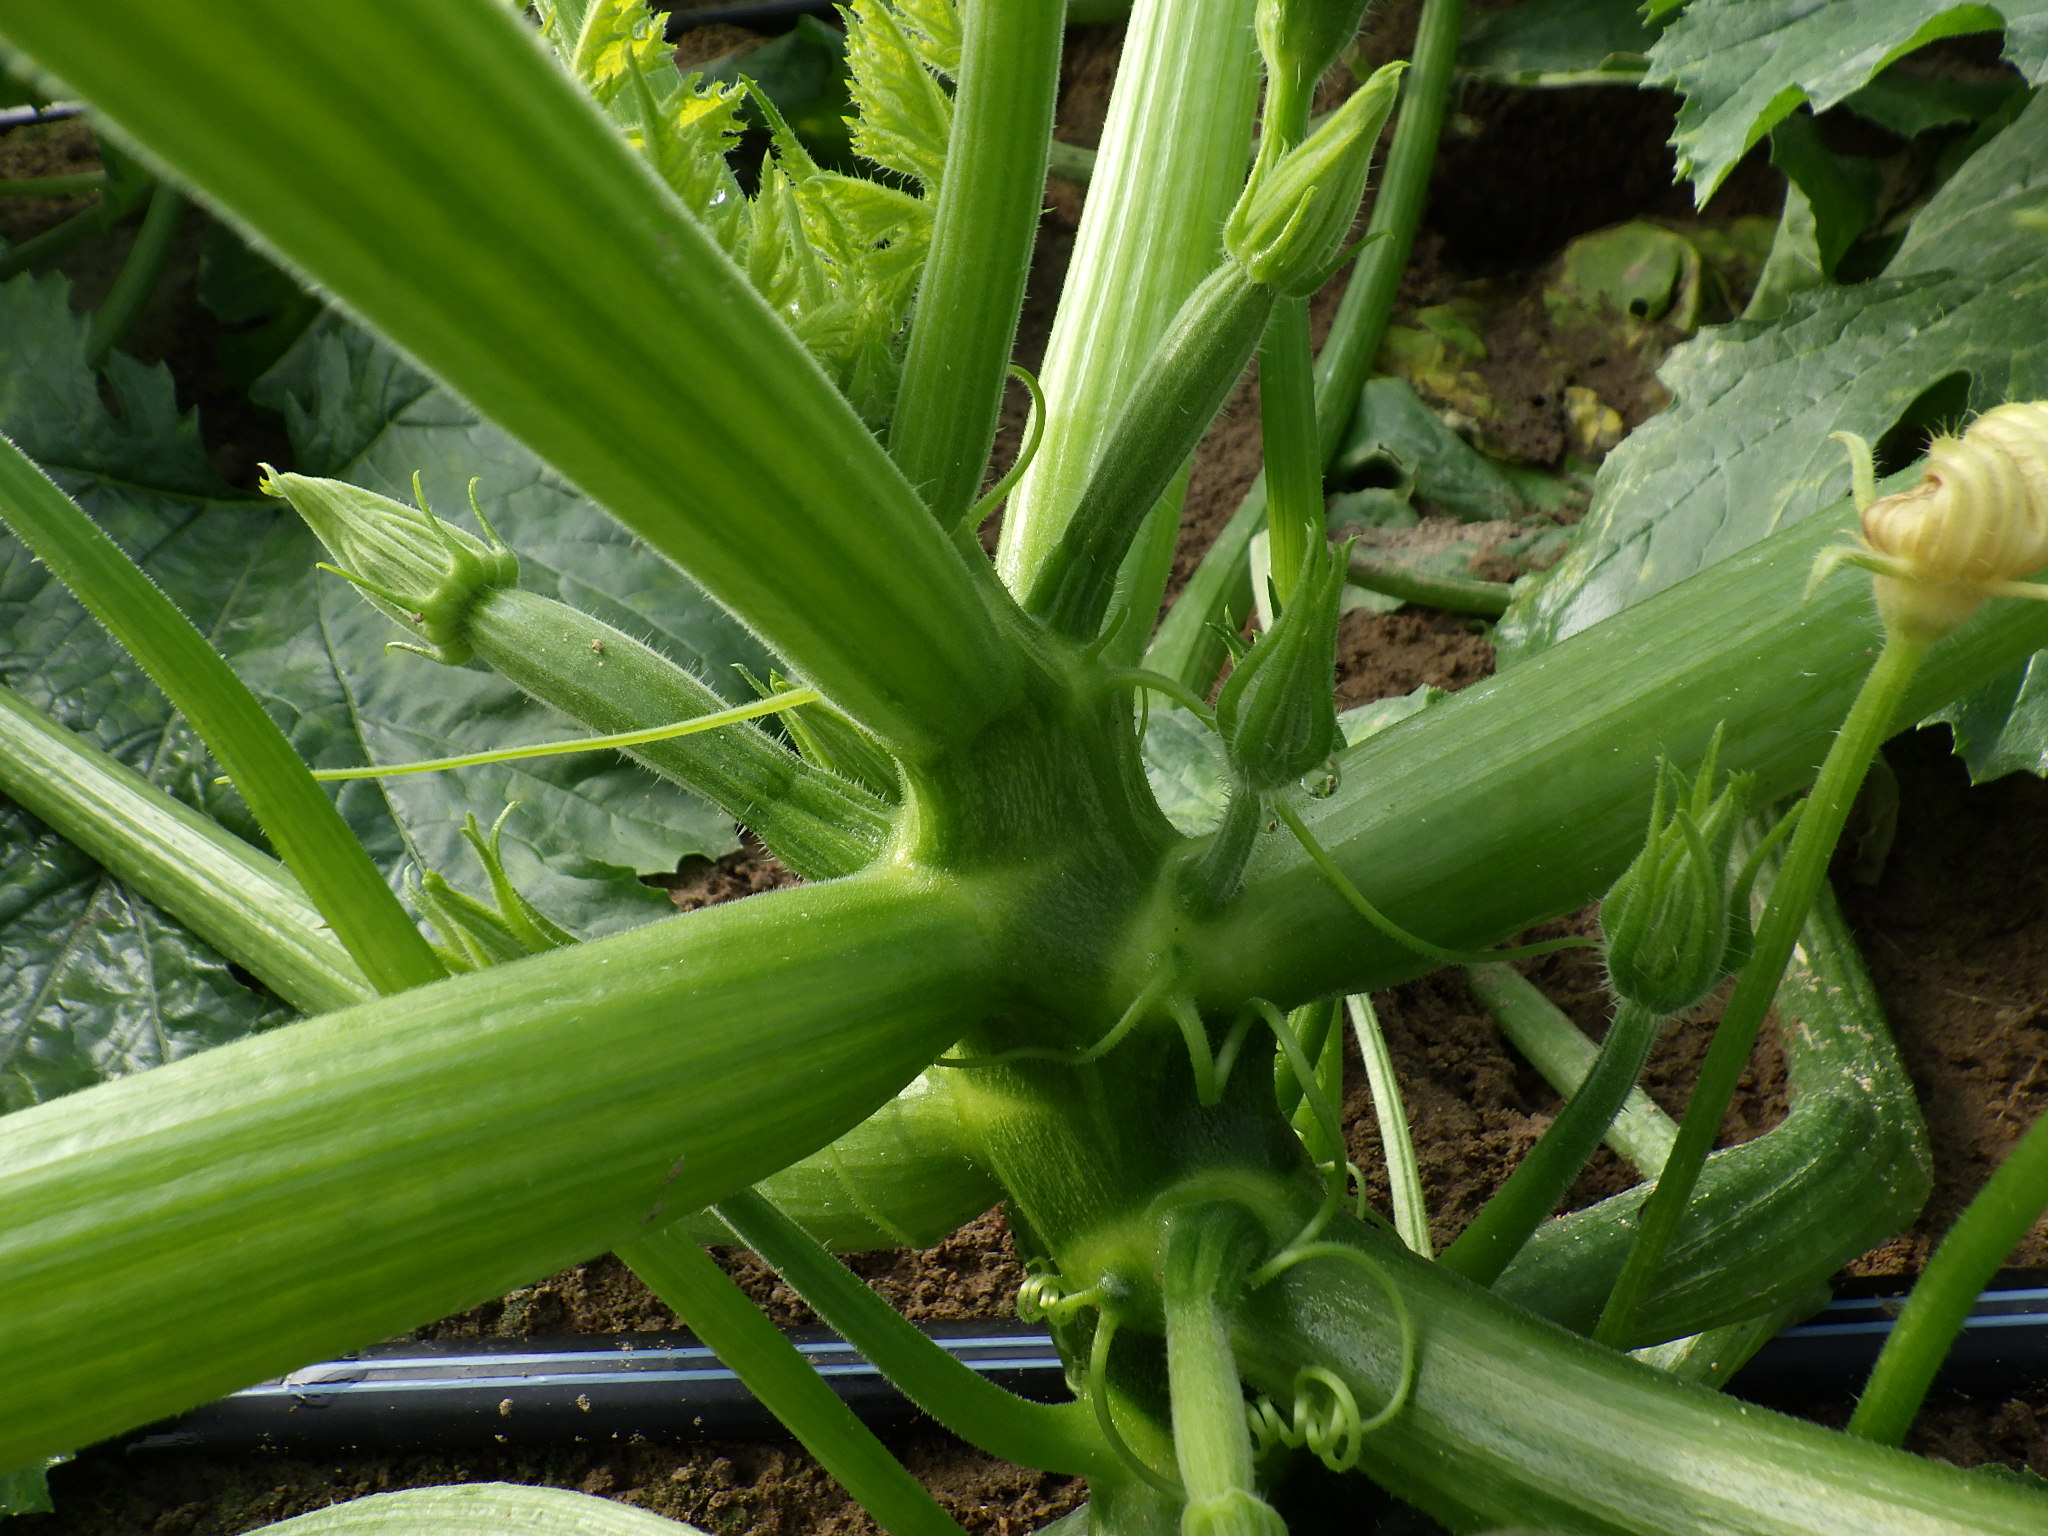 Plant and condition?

zucchini, healthy
